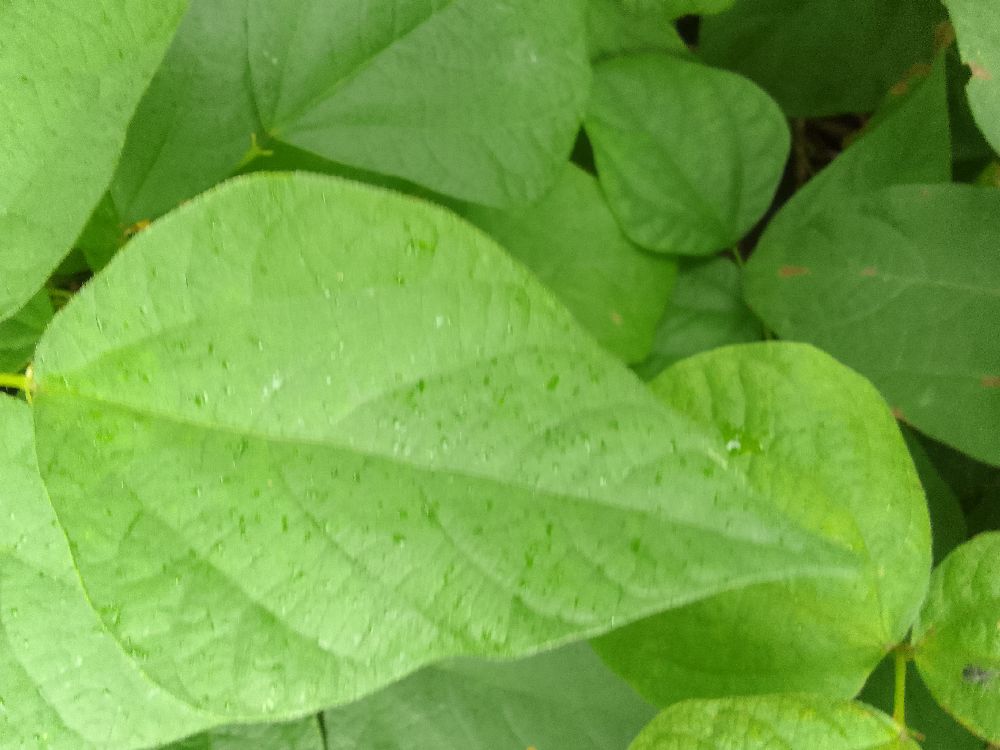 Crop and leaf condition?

common bean, healthy
